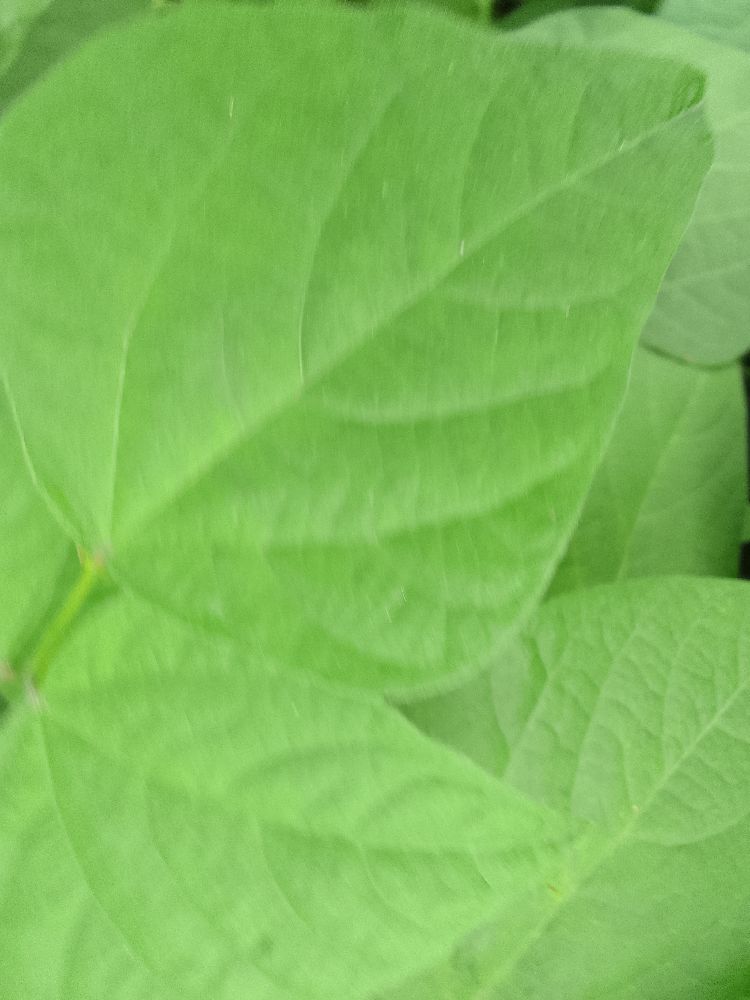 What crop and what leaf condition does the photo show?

common bean, healthy
